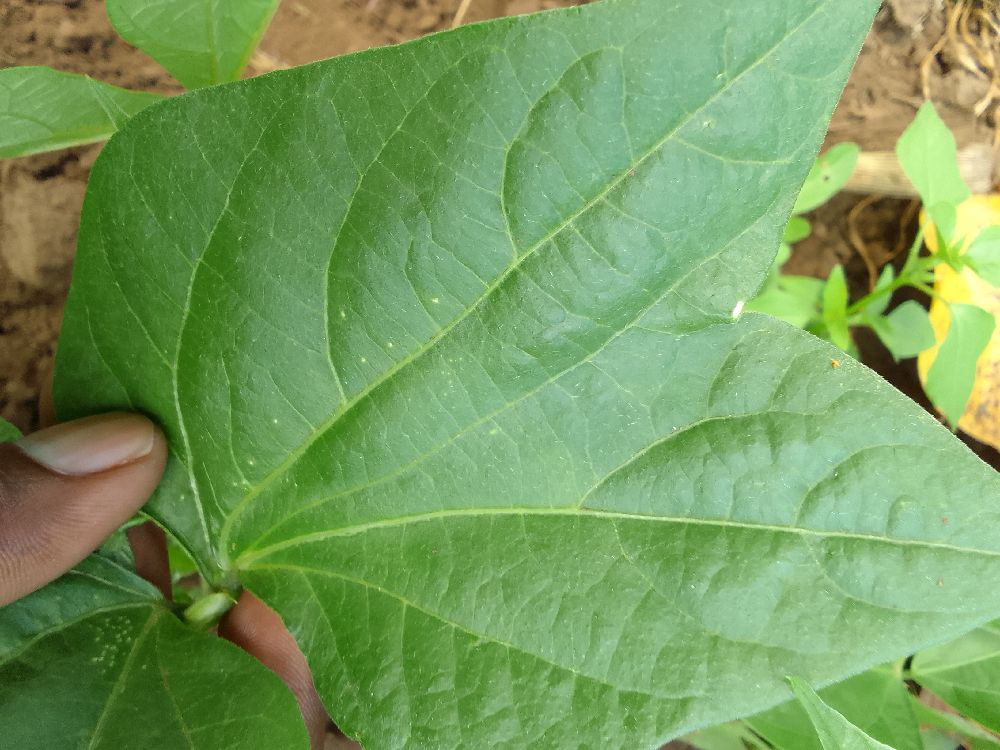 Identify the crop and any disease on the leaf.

common bean, healthy
